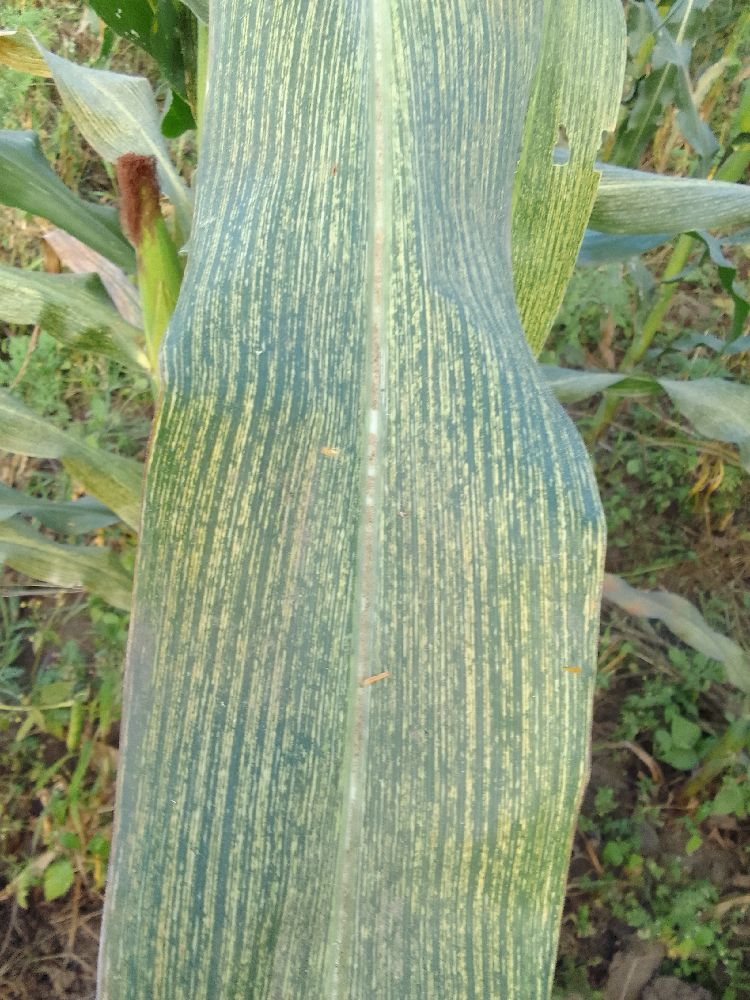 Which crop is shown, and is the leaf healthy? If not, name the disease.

maize, maize streak virus
